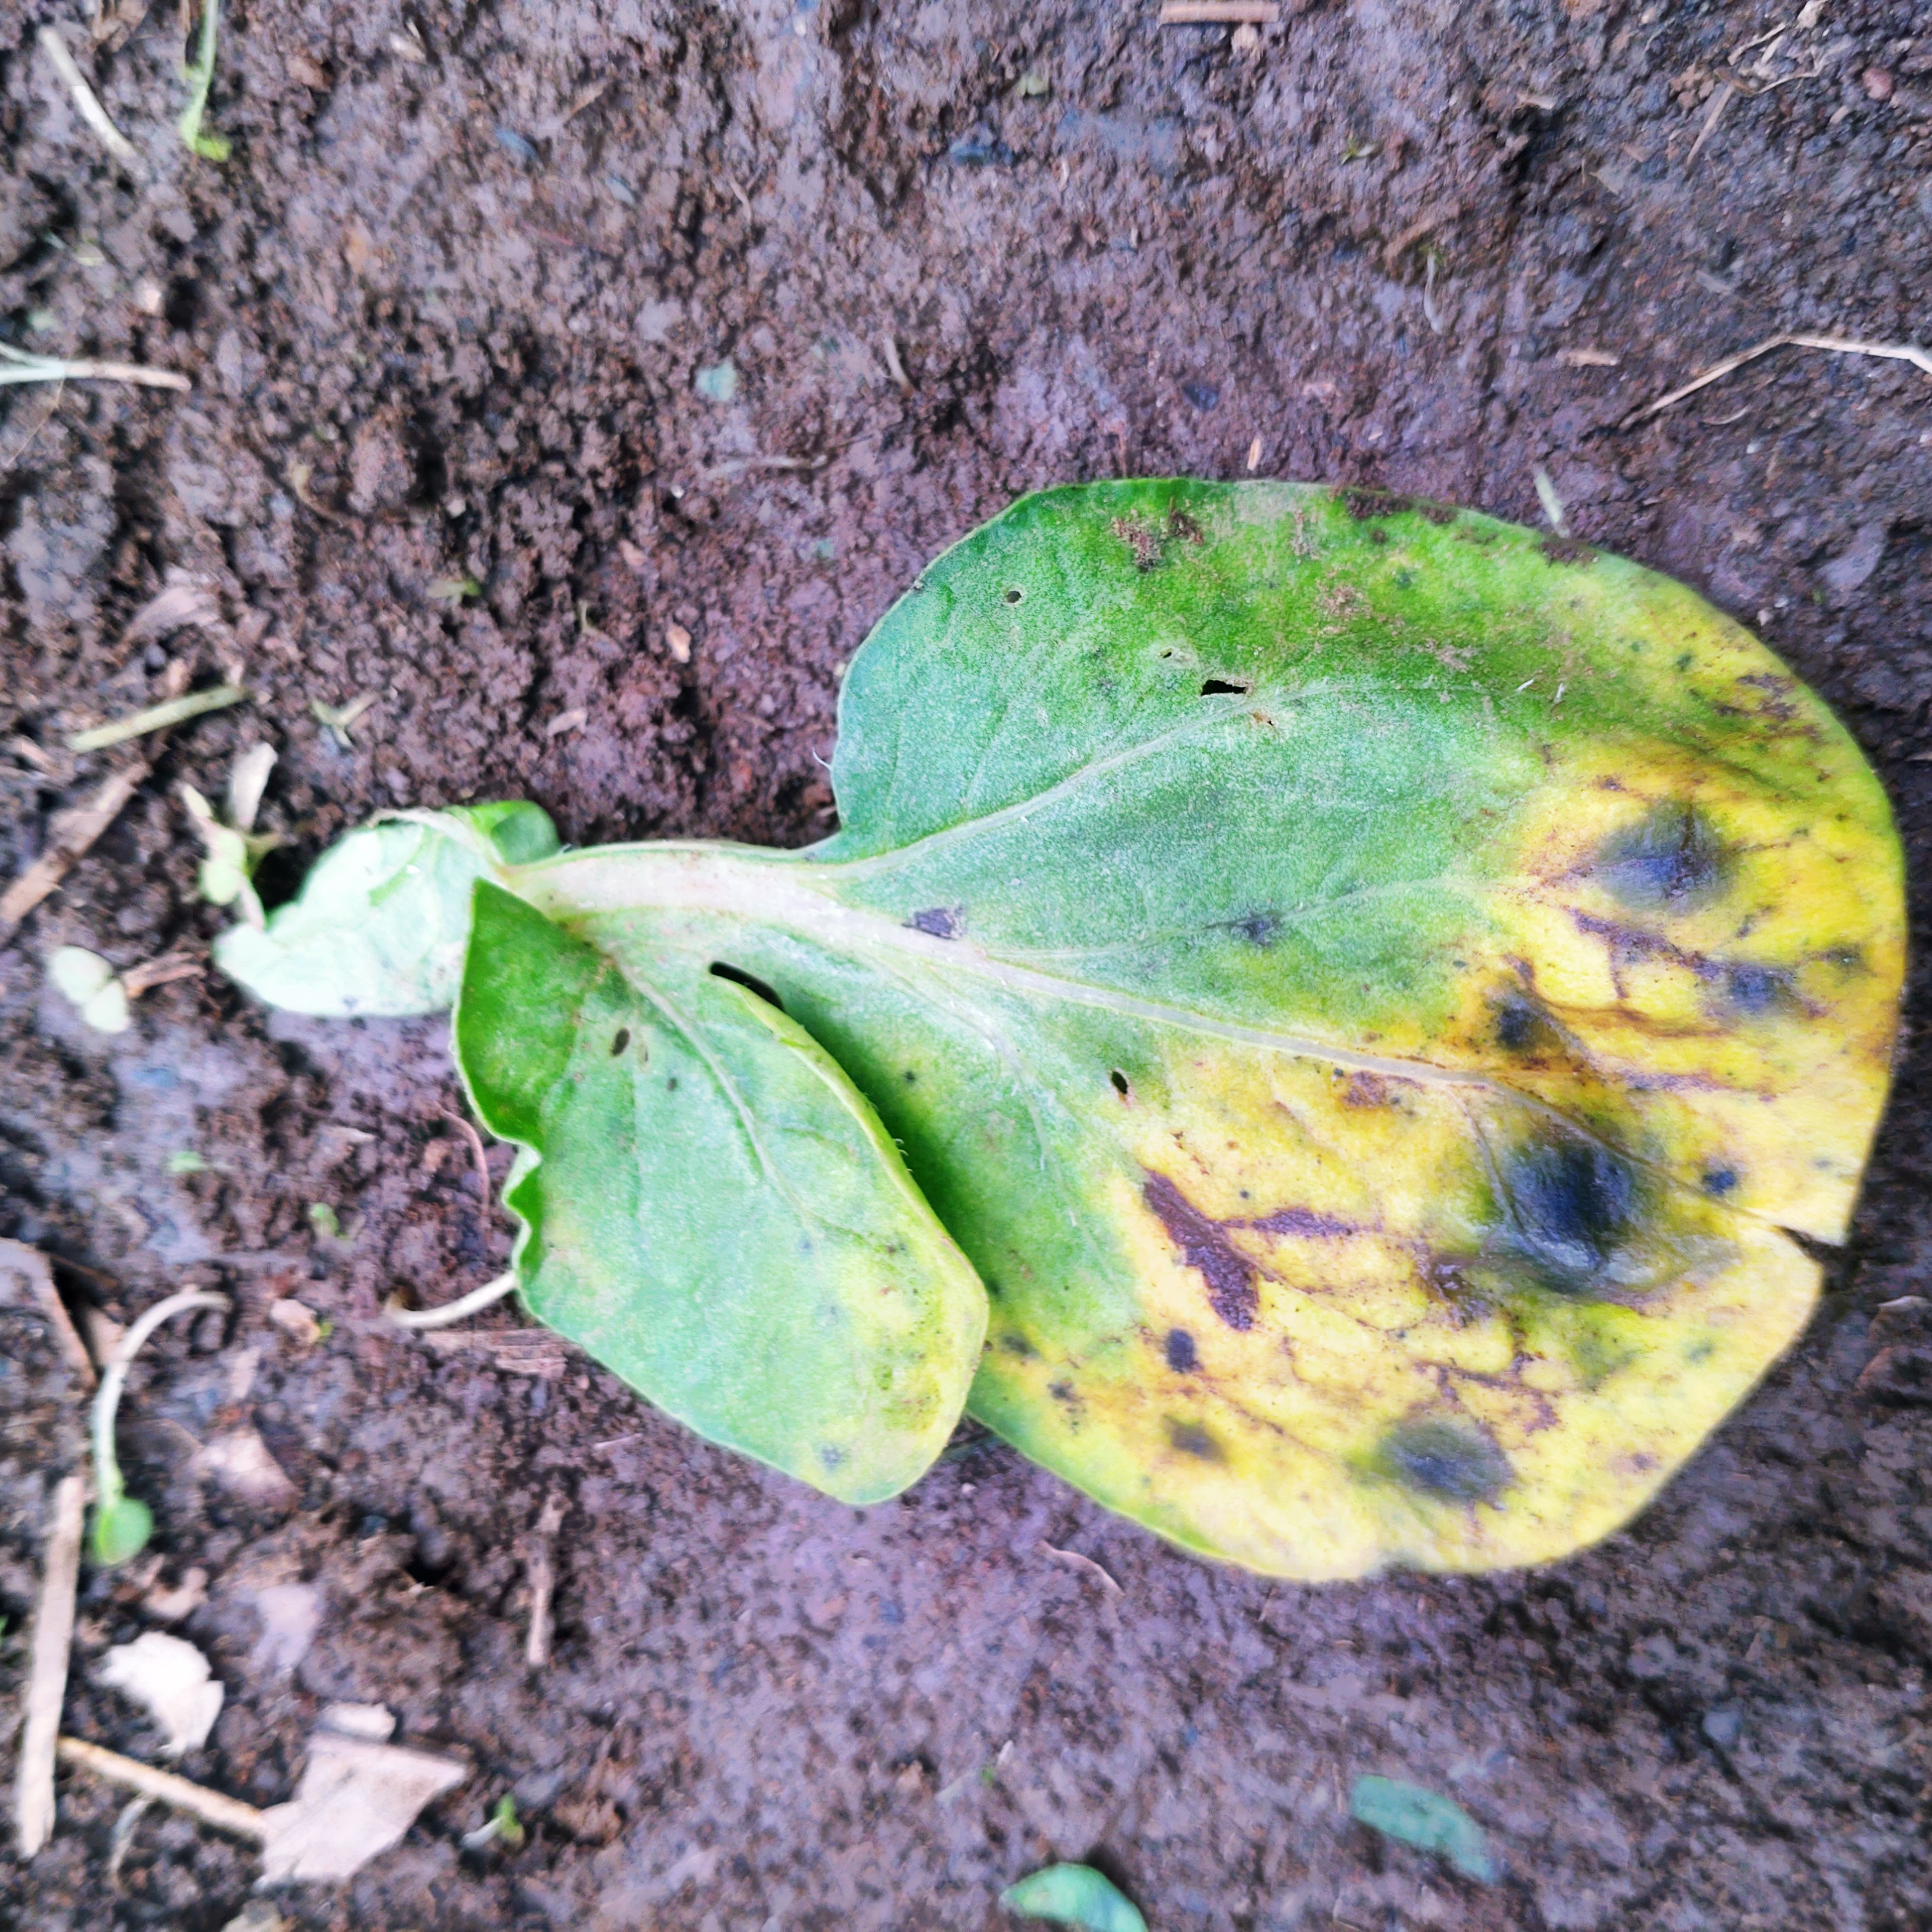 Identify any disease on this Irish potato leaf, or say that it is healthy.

late blight
